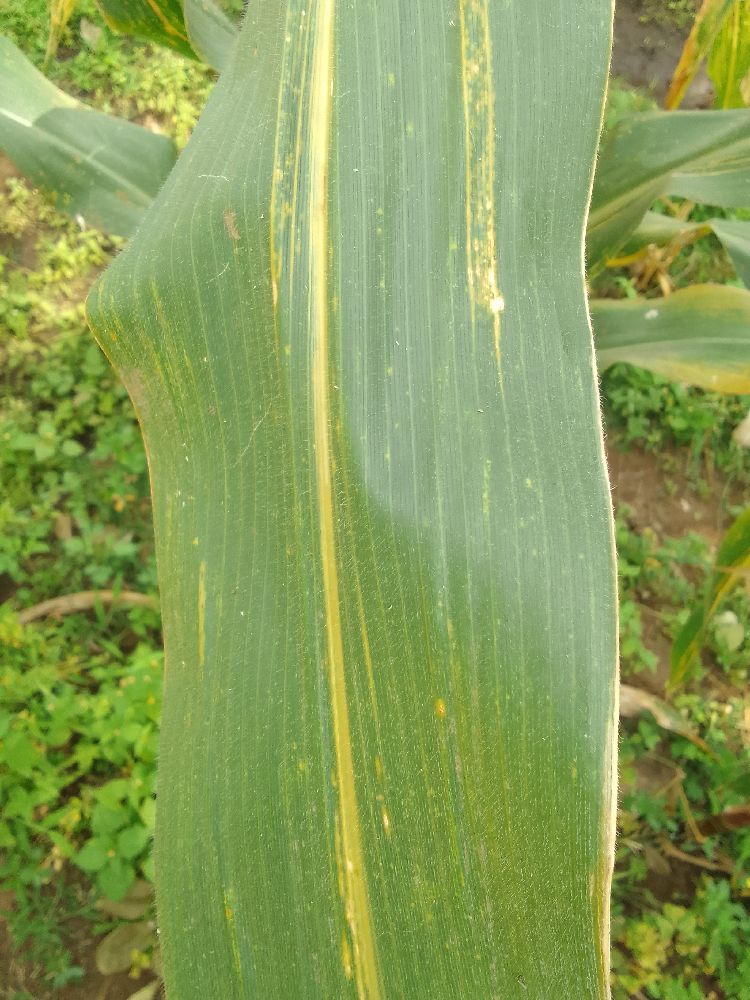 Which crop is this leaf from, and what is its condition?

maize, maize lethal necrosis
